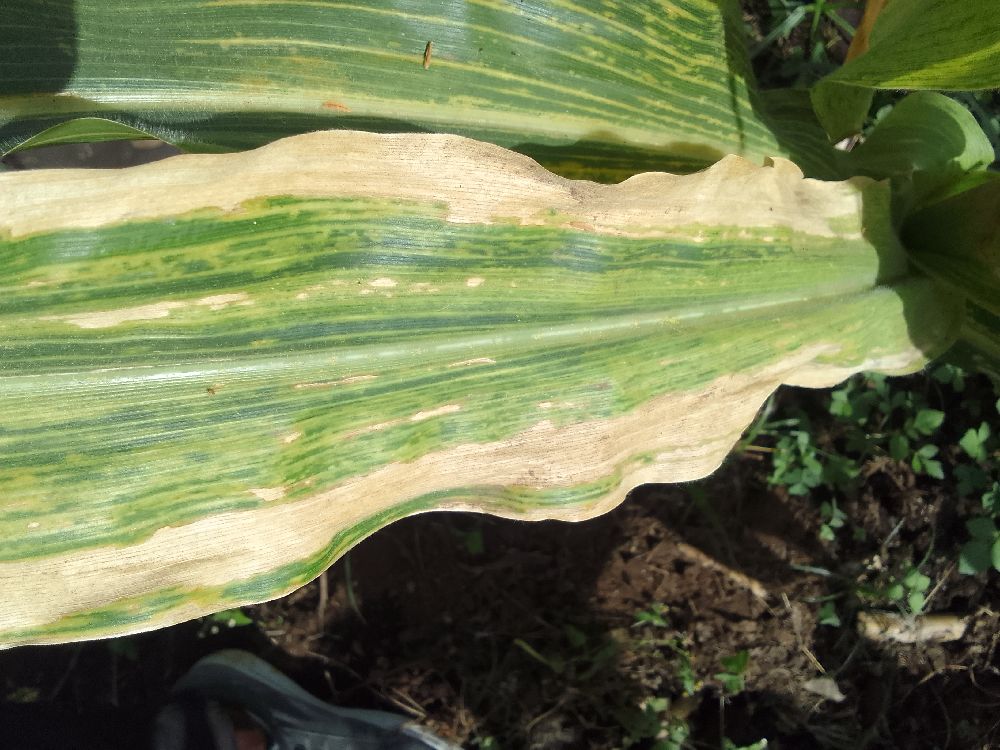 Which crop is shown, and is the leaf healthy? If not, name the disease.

maize, maize lethal necrosis
